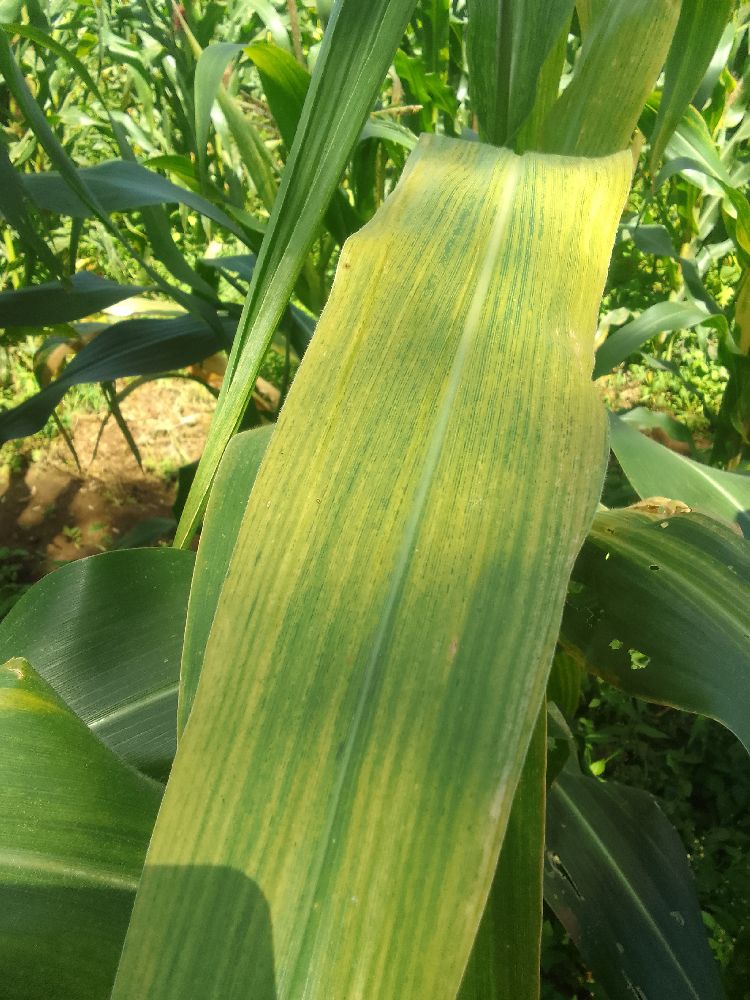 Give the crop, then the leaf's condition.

maize, maize lethal necrosis
